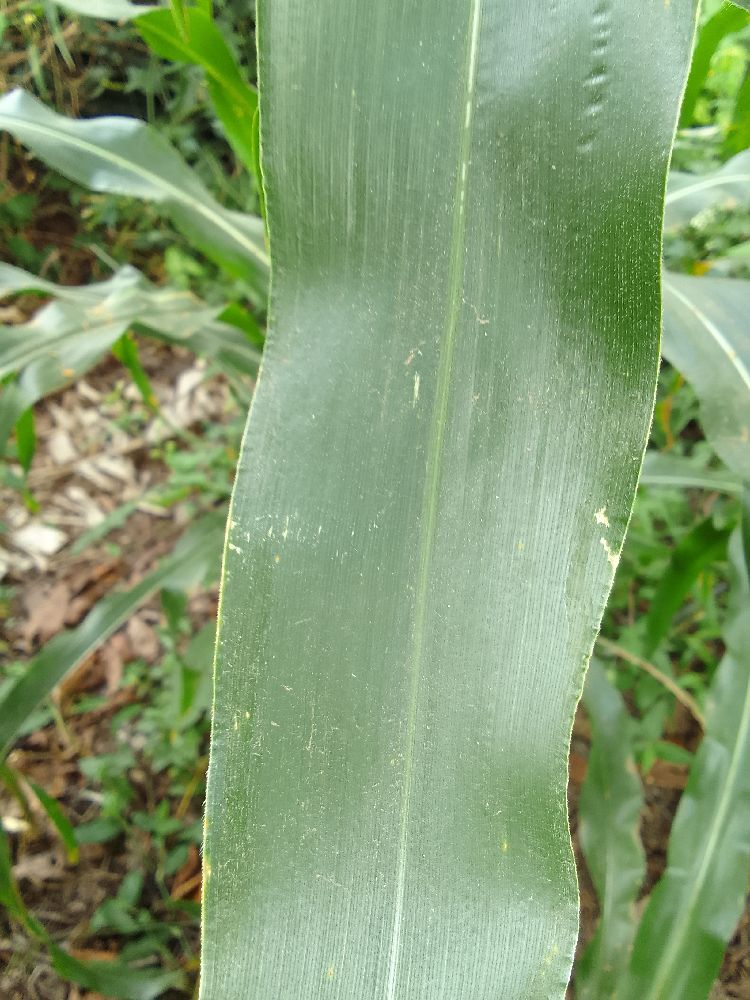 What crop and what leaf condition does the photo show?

maize, healthy
